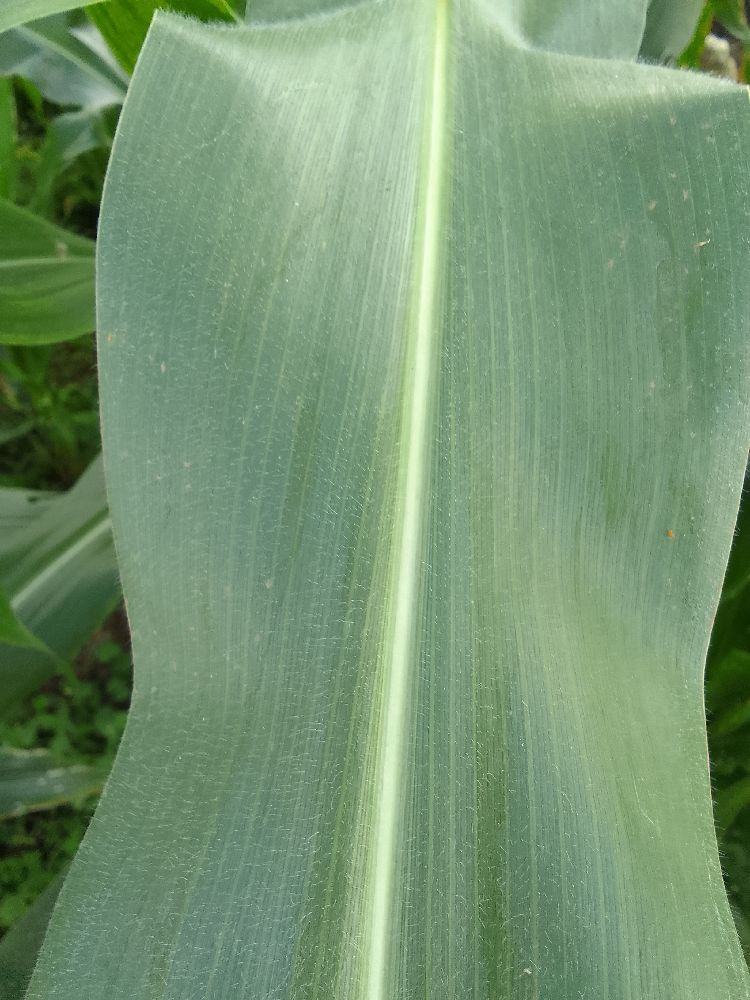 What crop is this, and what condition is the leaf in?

maize, healthy
